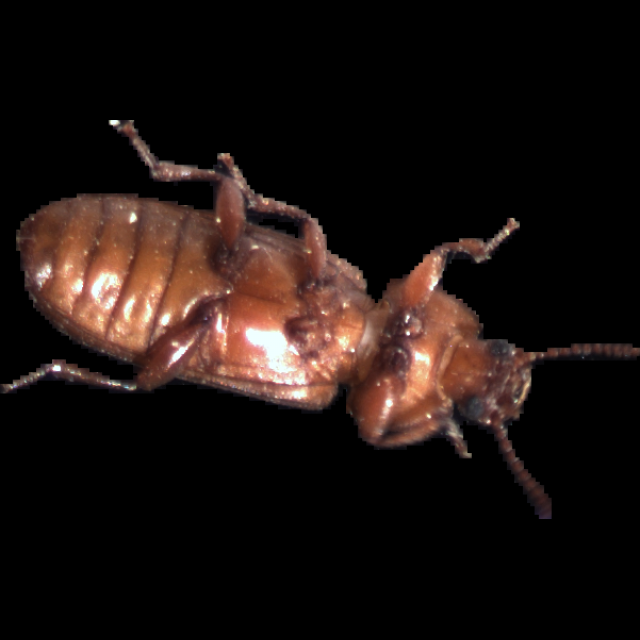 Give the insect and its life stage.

mealworm beetle
